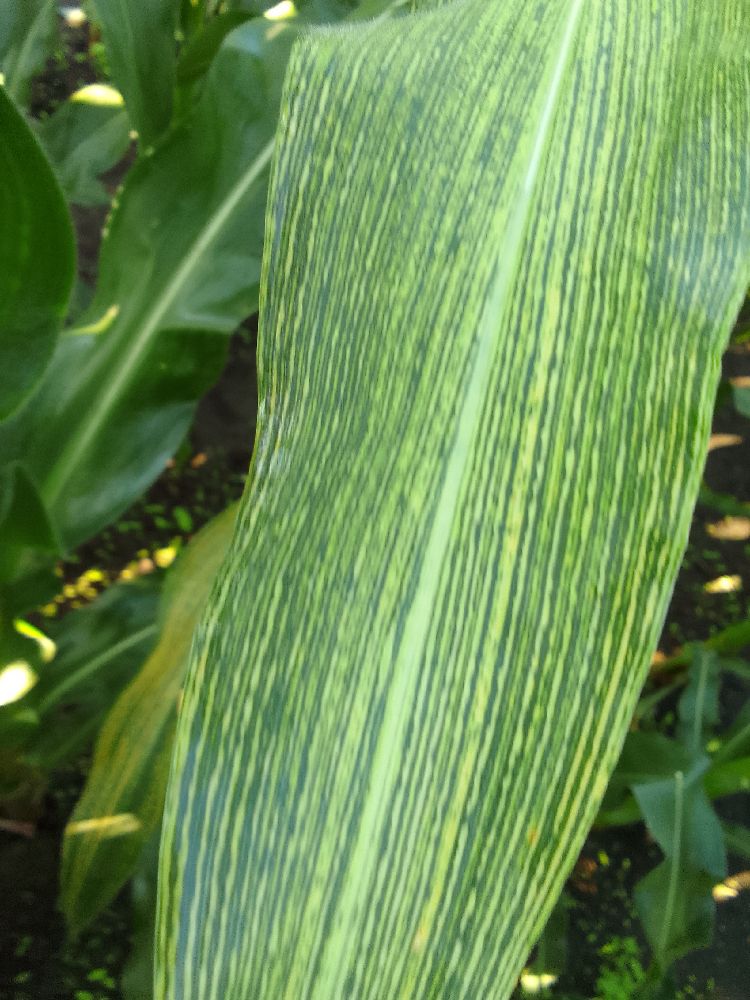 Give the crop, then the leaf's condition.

maize, maize streak virus
